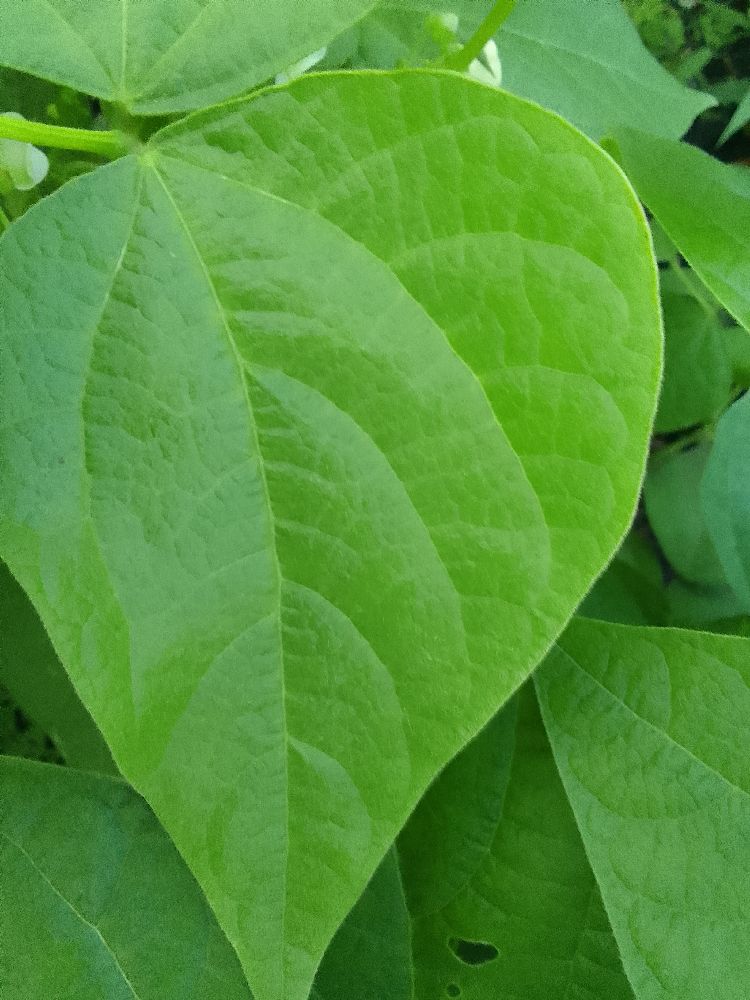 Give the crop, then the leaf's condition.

common bean, healthy
